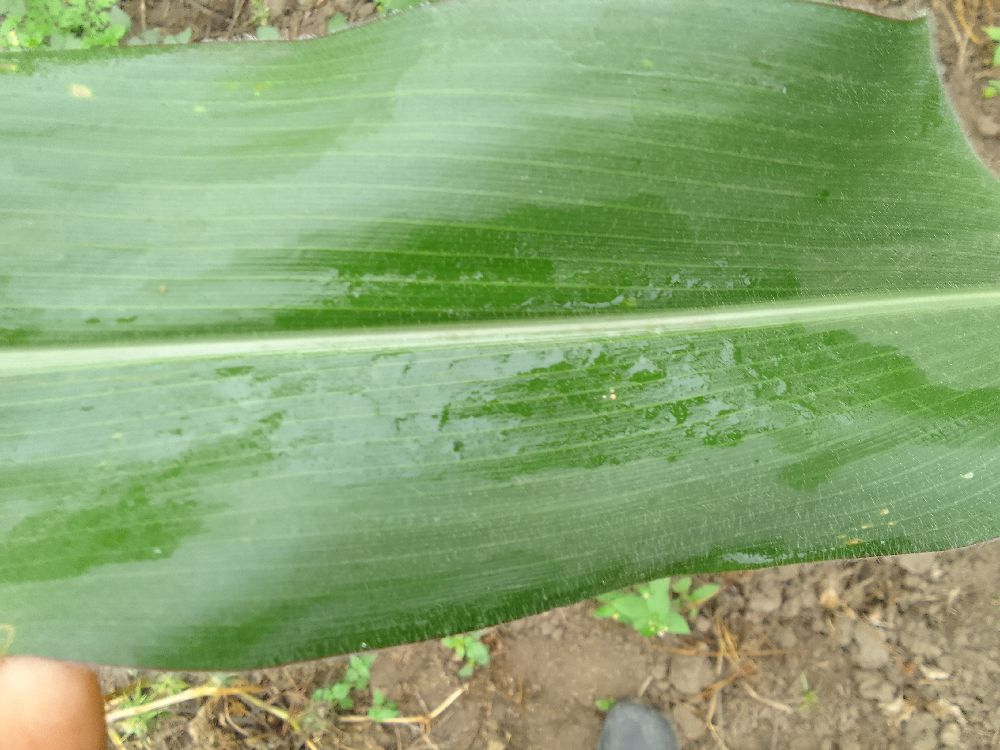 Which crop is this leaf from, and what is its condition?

maize, healthy
